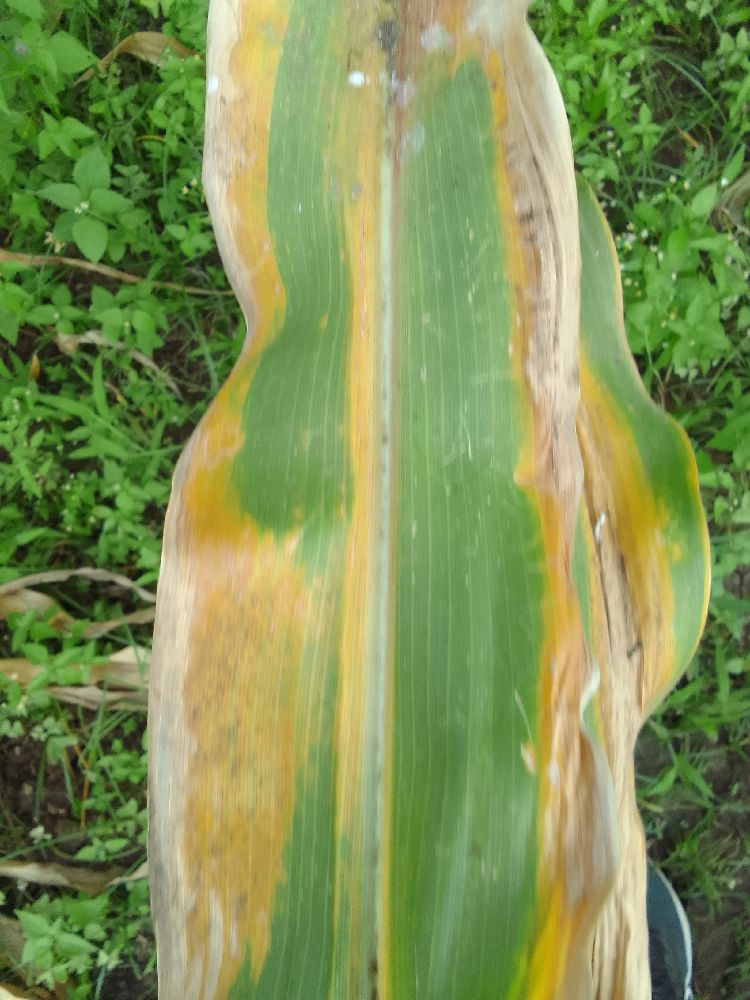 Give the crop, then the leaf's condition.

maize, maize lethal necrosis
